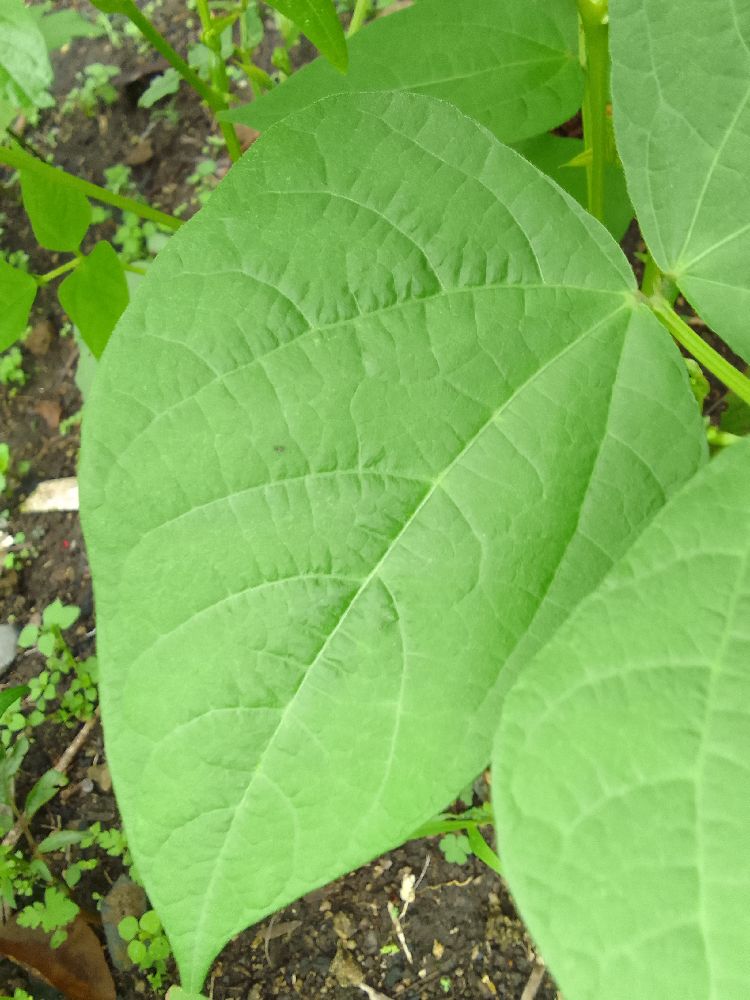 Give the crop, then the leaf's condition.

common bean, healthy
